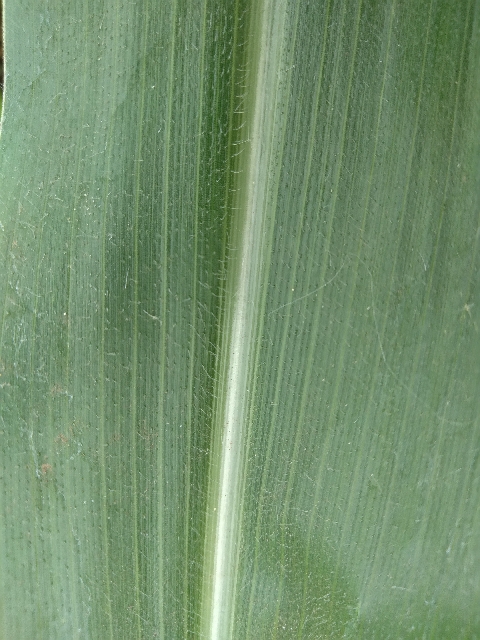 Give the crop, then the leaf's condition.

maize, healthy
